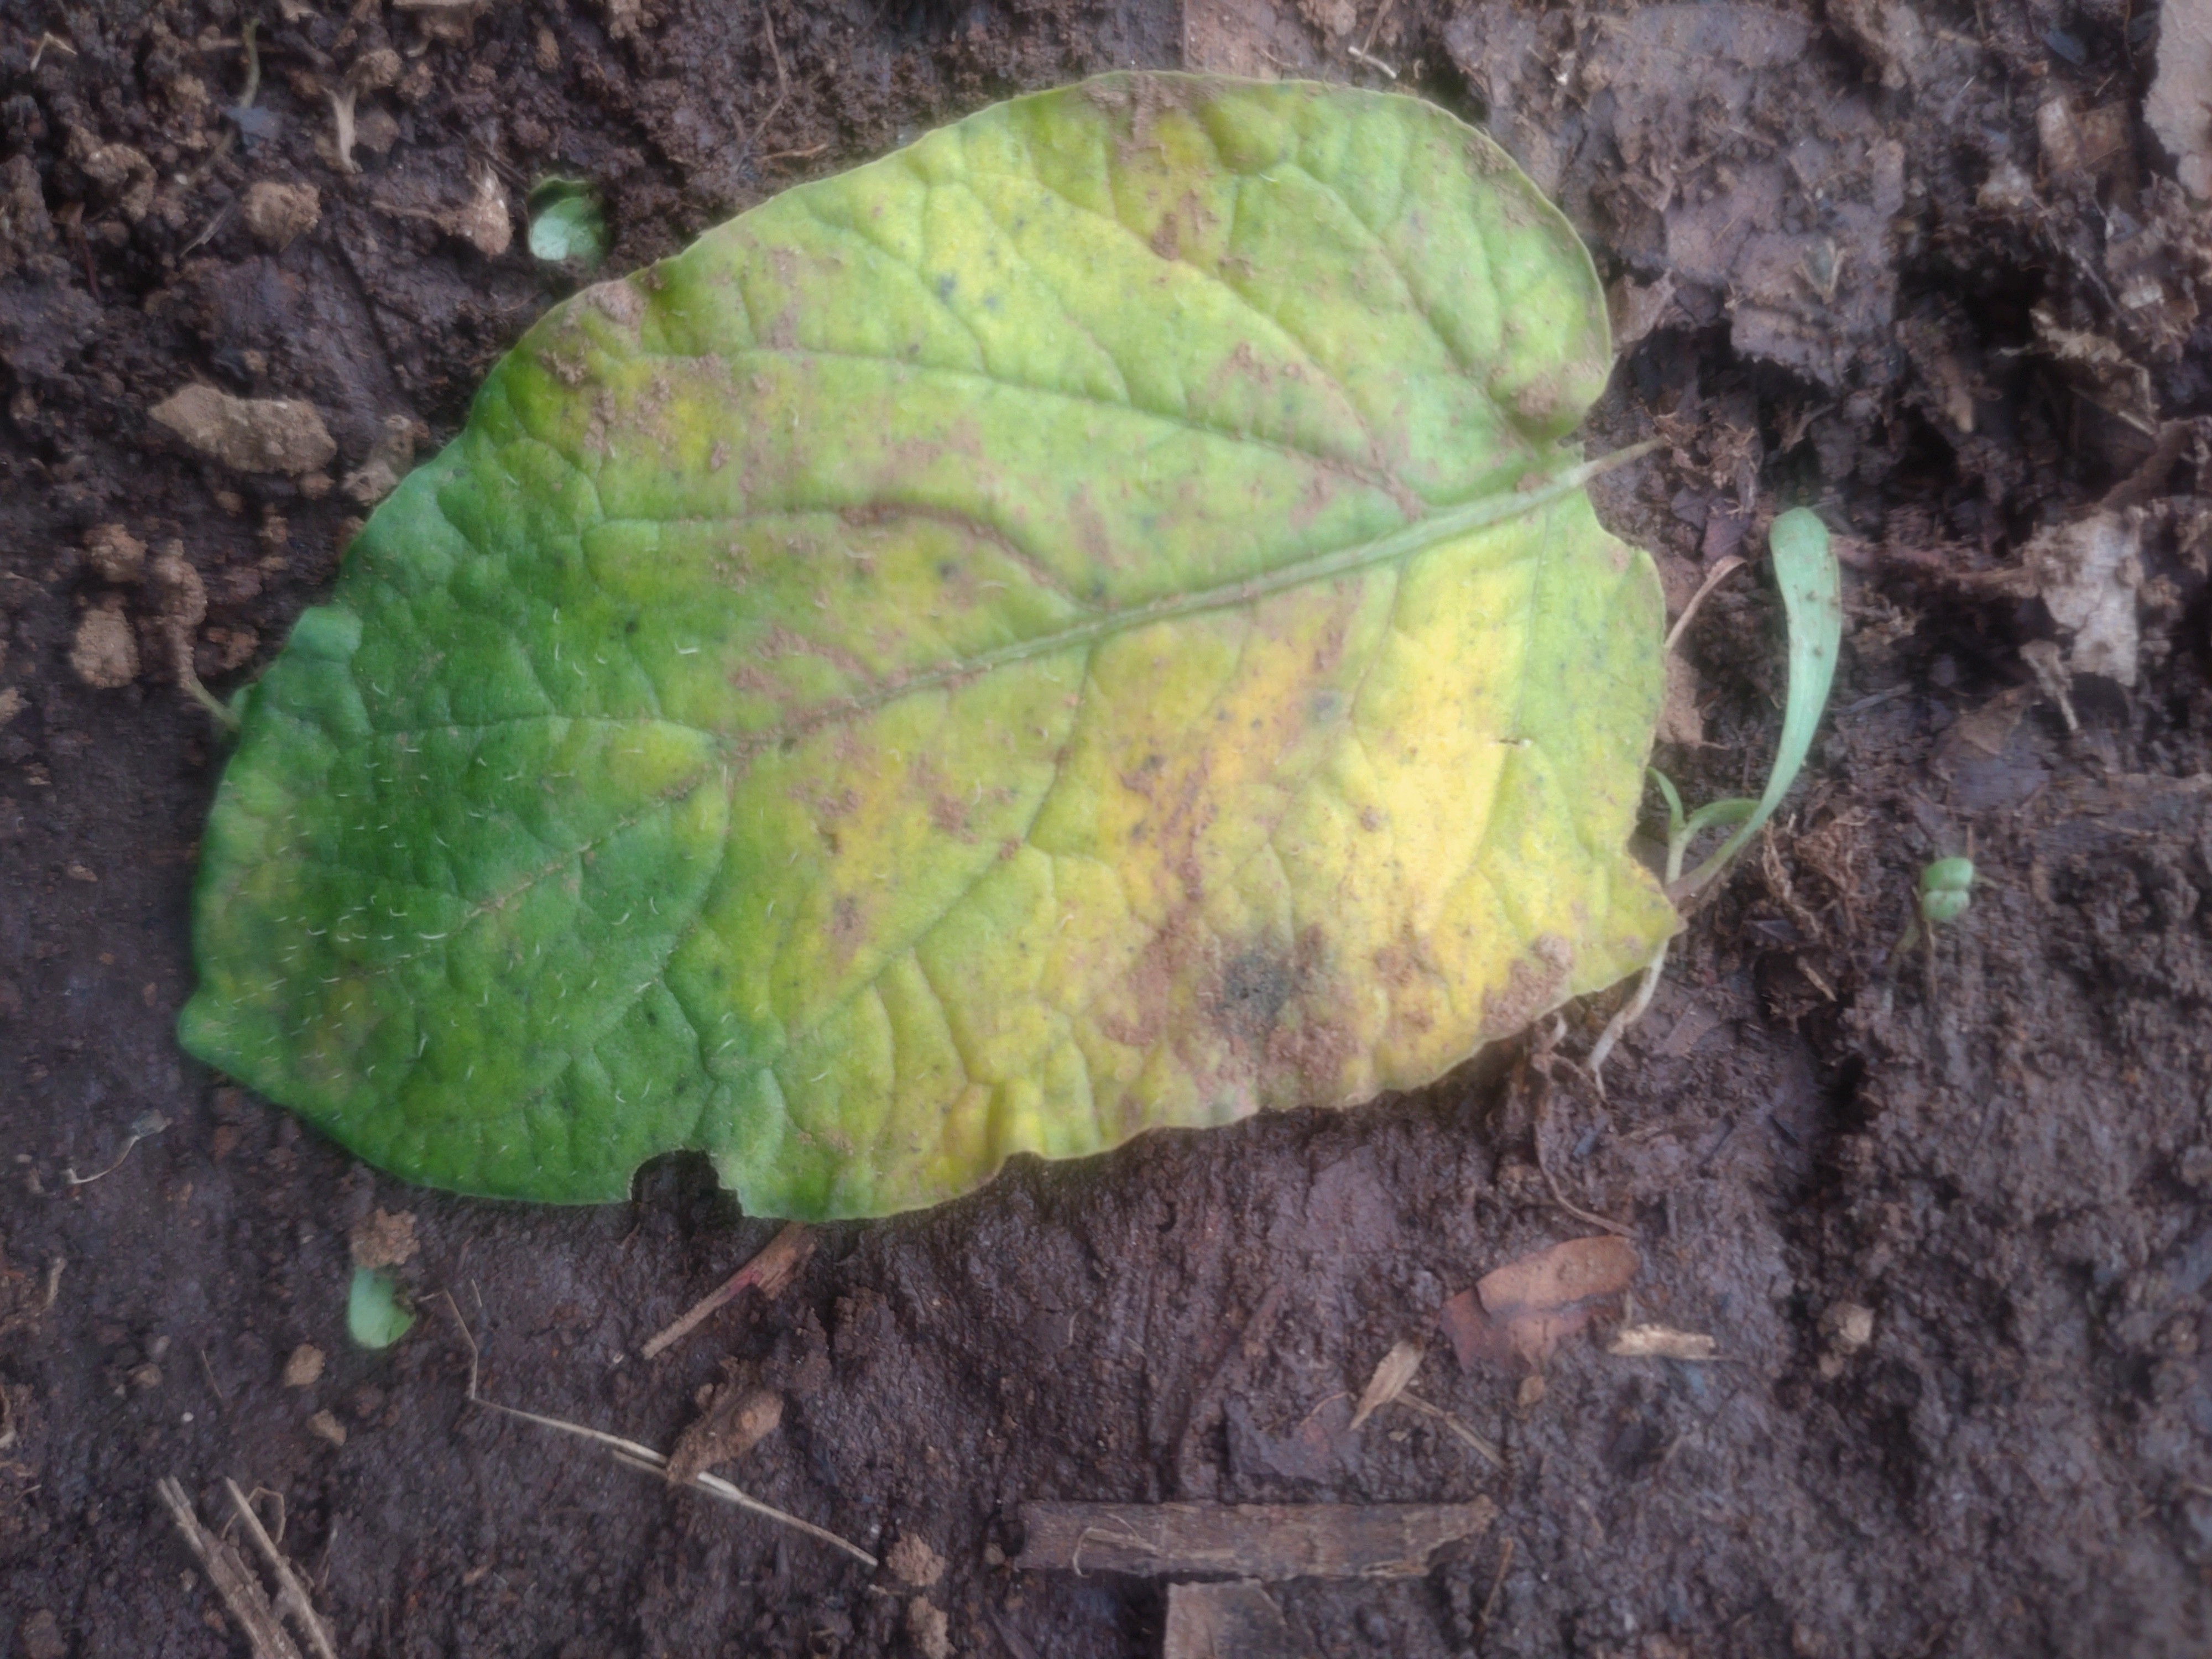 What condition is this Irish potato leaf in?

late blight
